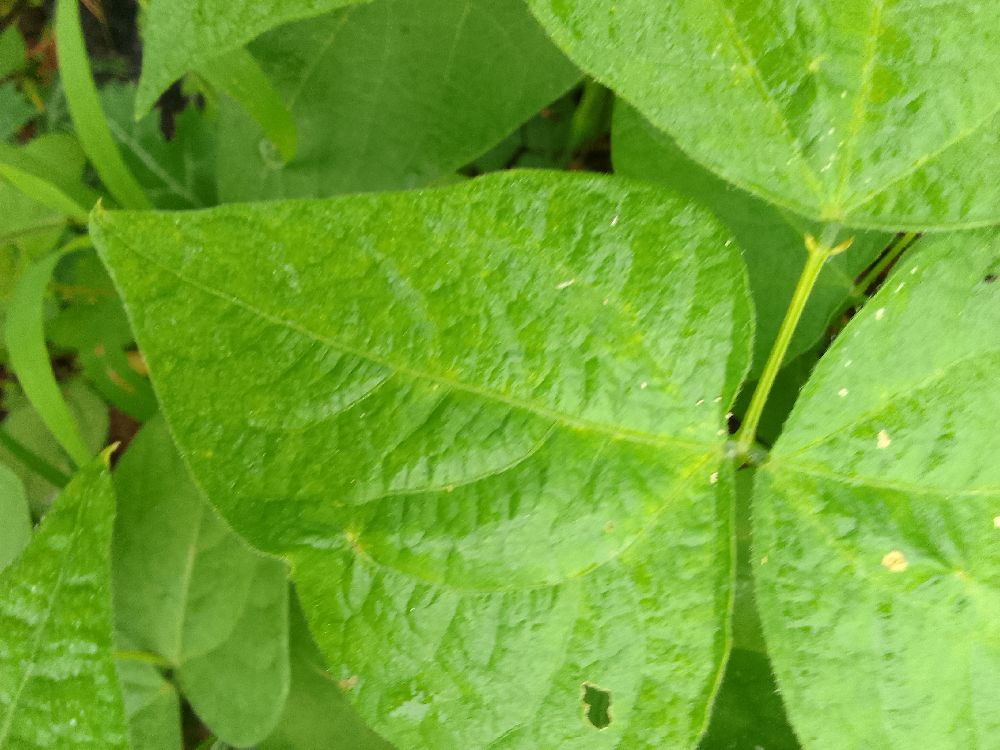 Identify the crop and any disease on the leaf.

common bean, healthy
